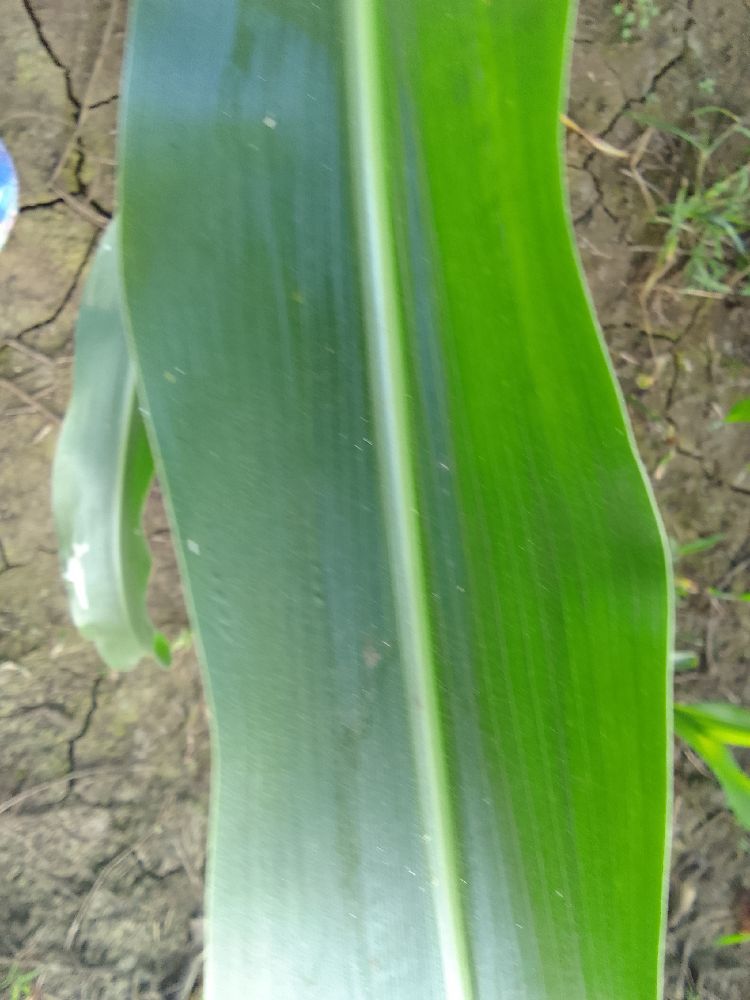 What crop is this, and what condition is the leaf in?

maize, healthy
